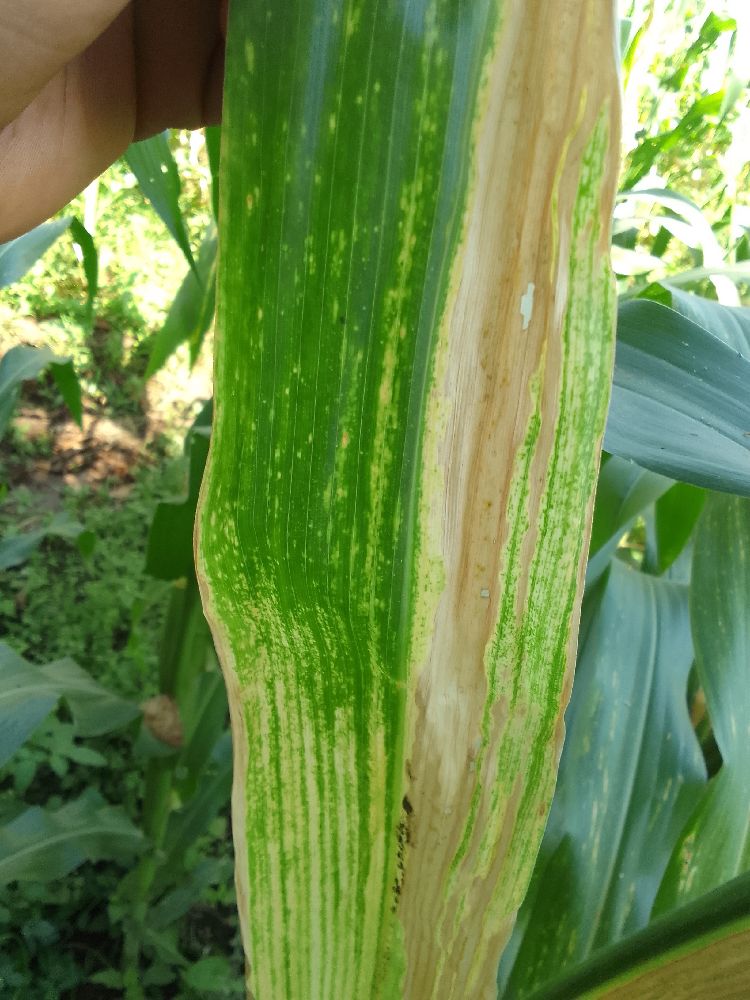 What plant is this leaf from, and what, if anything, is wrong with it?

maize, maize lethal necrosis
